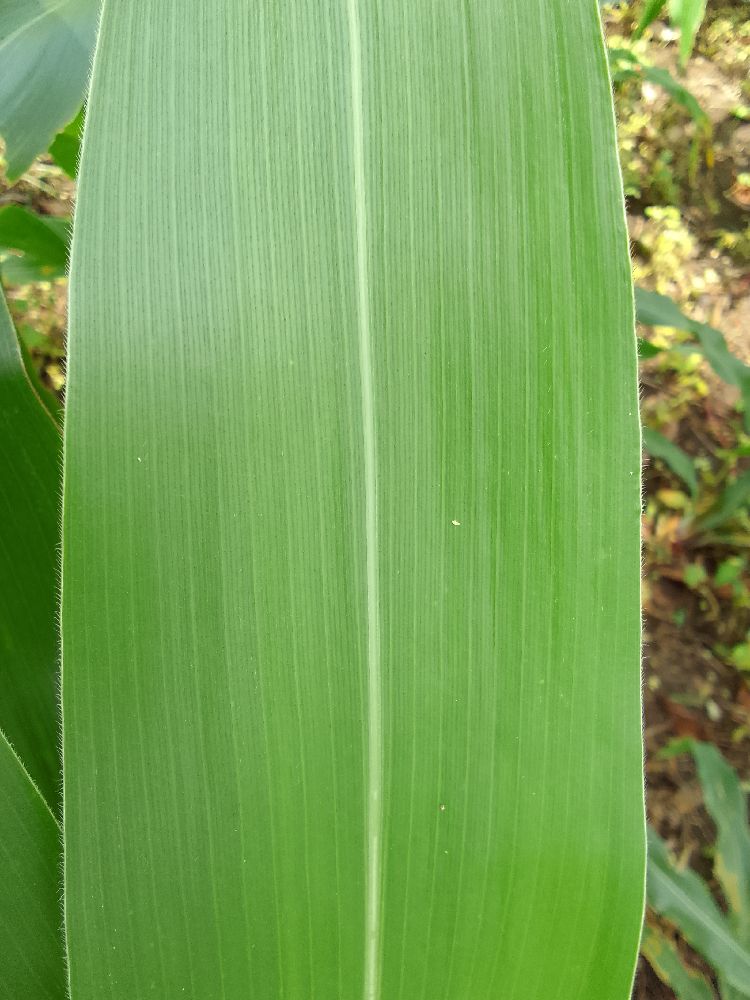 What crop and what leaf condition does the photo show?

maize, healthy
